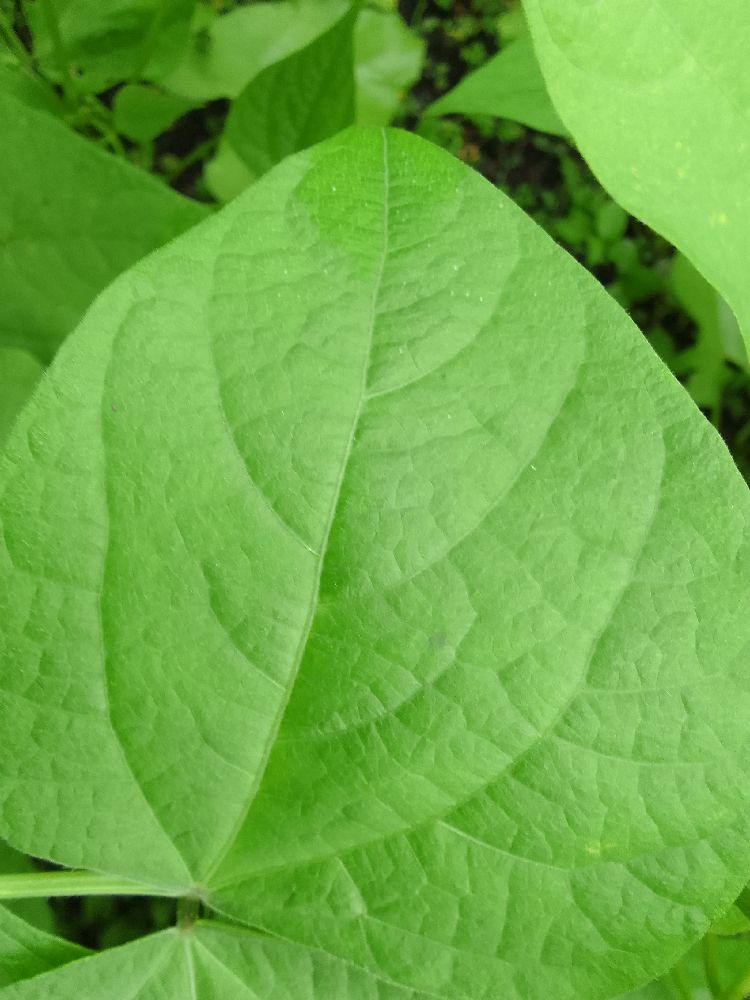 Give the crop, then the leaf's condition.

common bean, healthy
